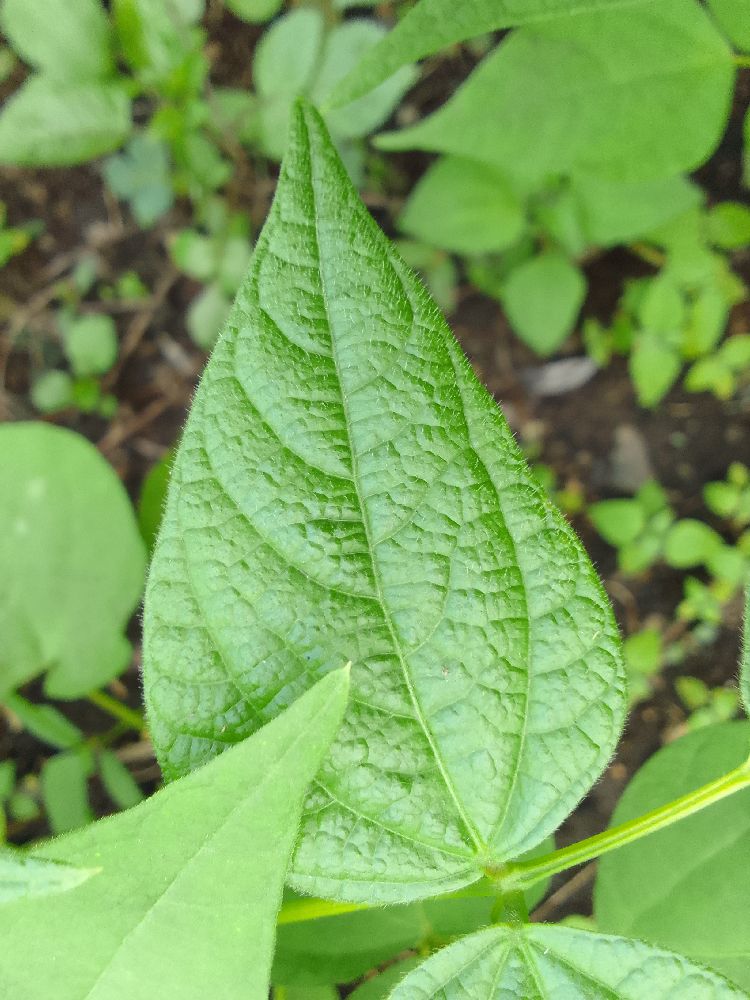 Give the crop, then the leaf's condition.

common bean, healthy
